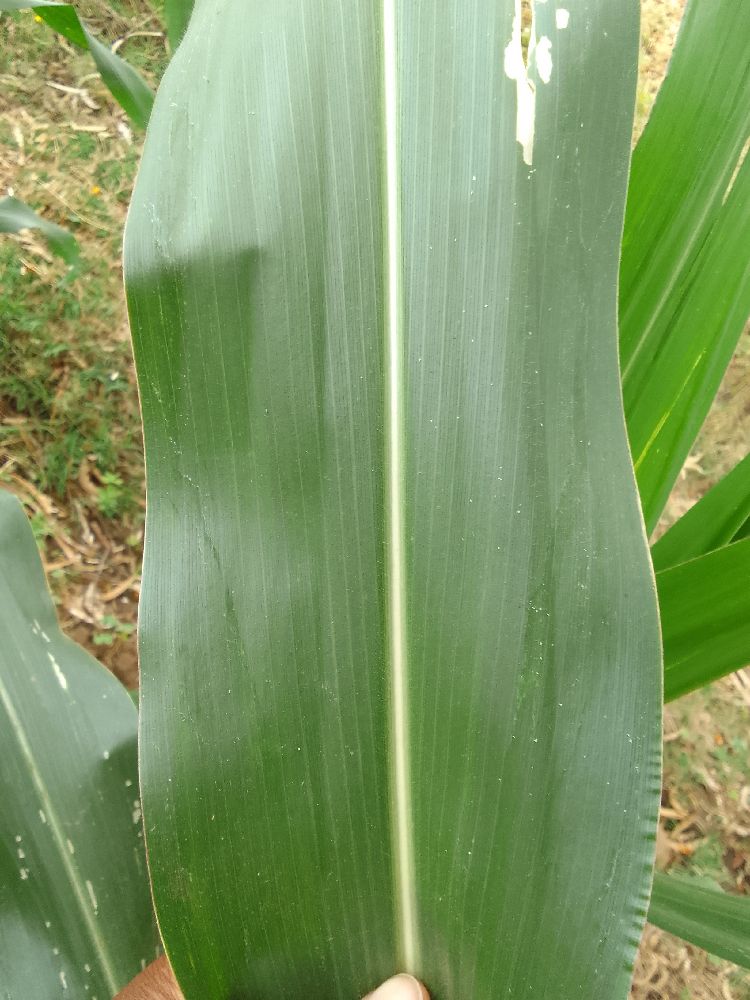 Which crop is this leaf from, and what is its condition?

maize, healthy
